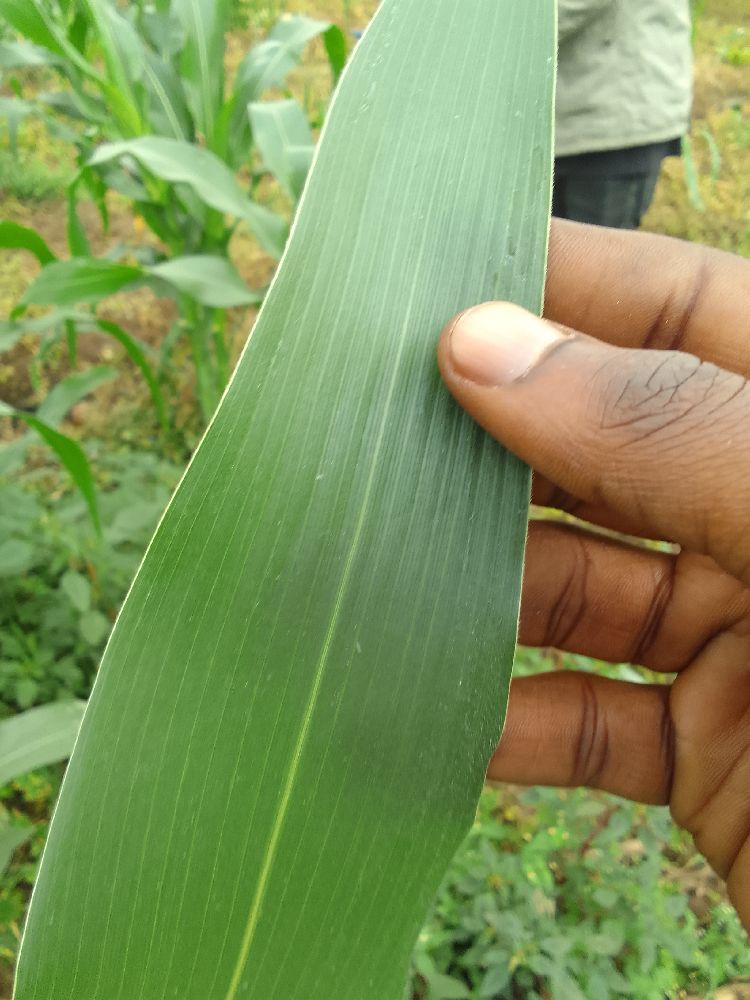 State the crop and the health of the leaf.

maize, healthy
